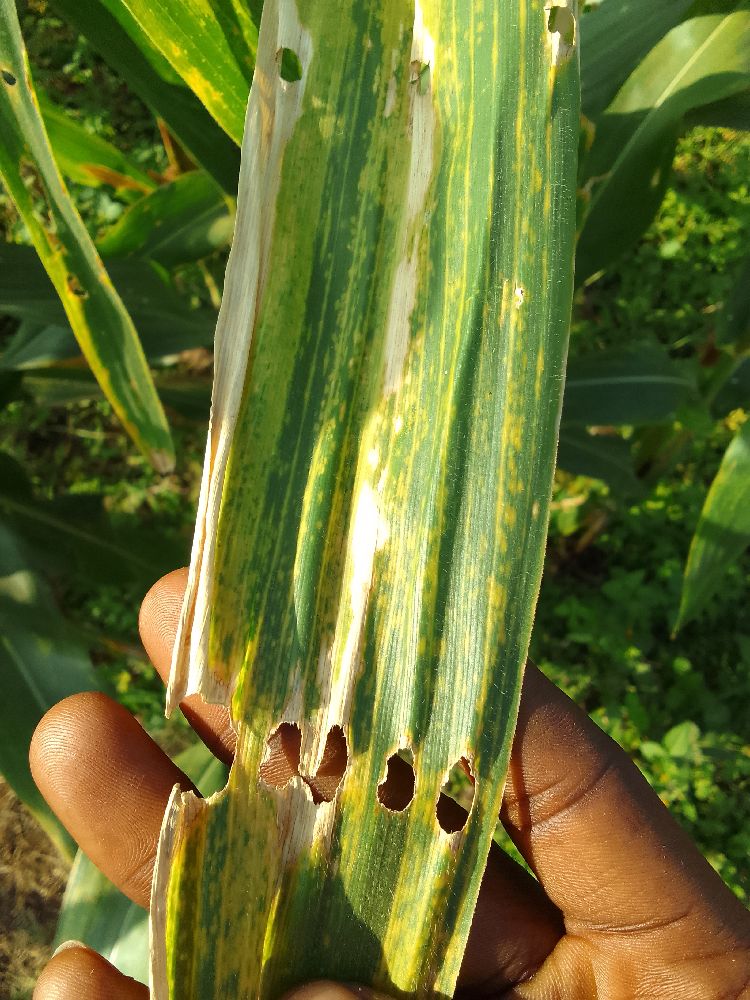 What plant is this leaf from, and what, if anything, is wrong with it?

maize, maize lethal necrosis
